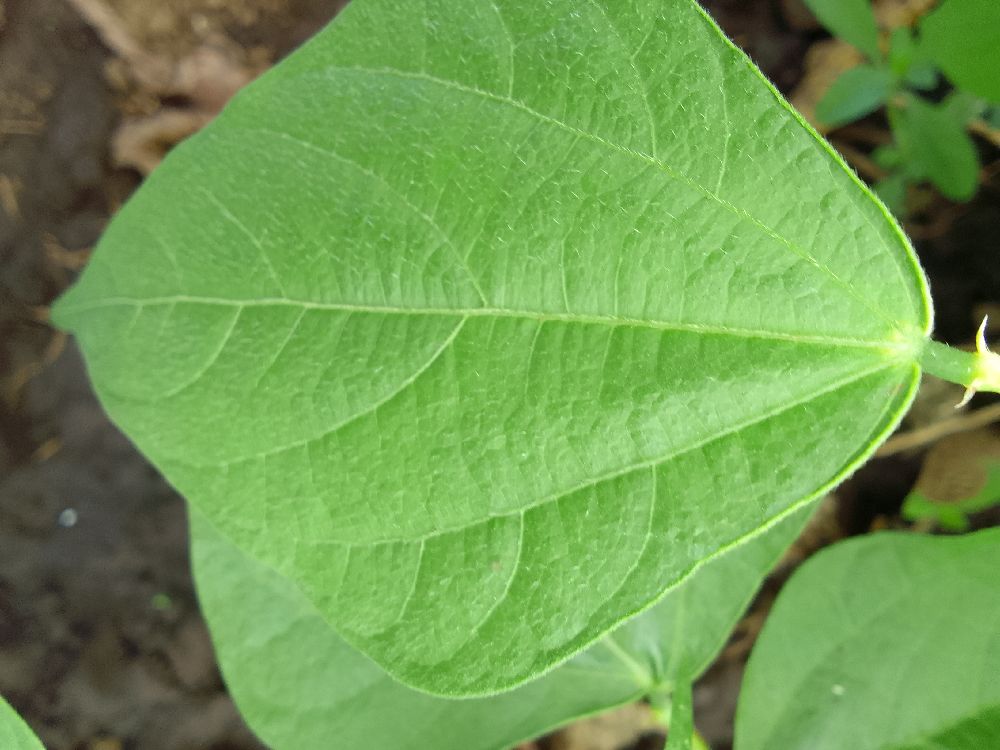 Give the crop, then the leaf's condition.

common bean, healthy
